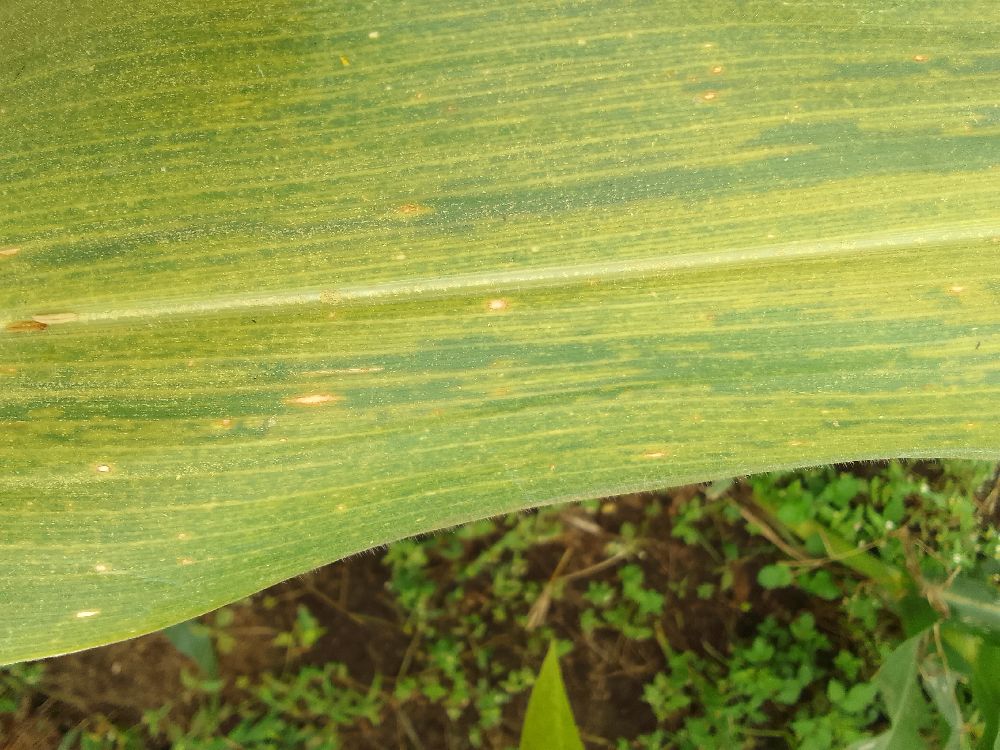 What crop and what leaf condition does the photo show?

maize, maize lethal necrosis
